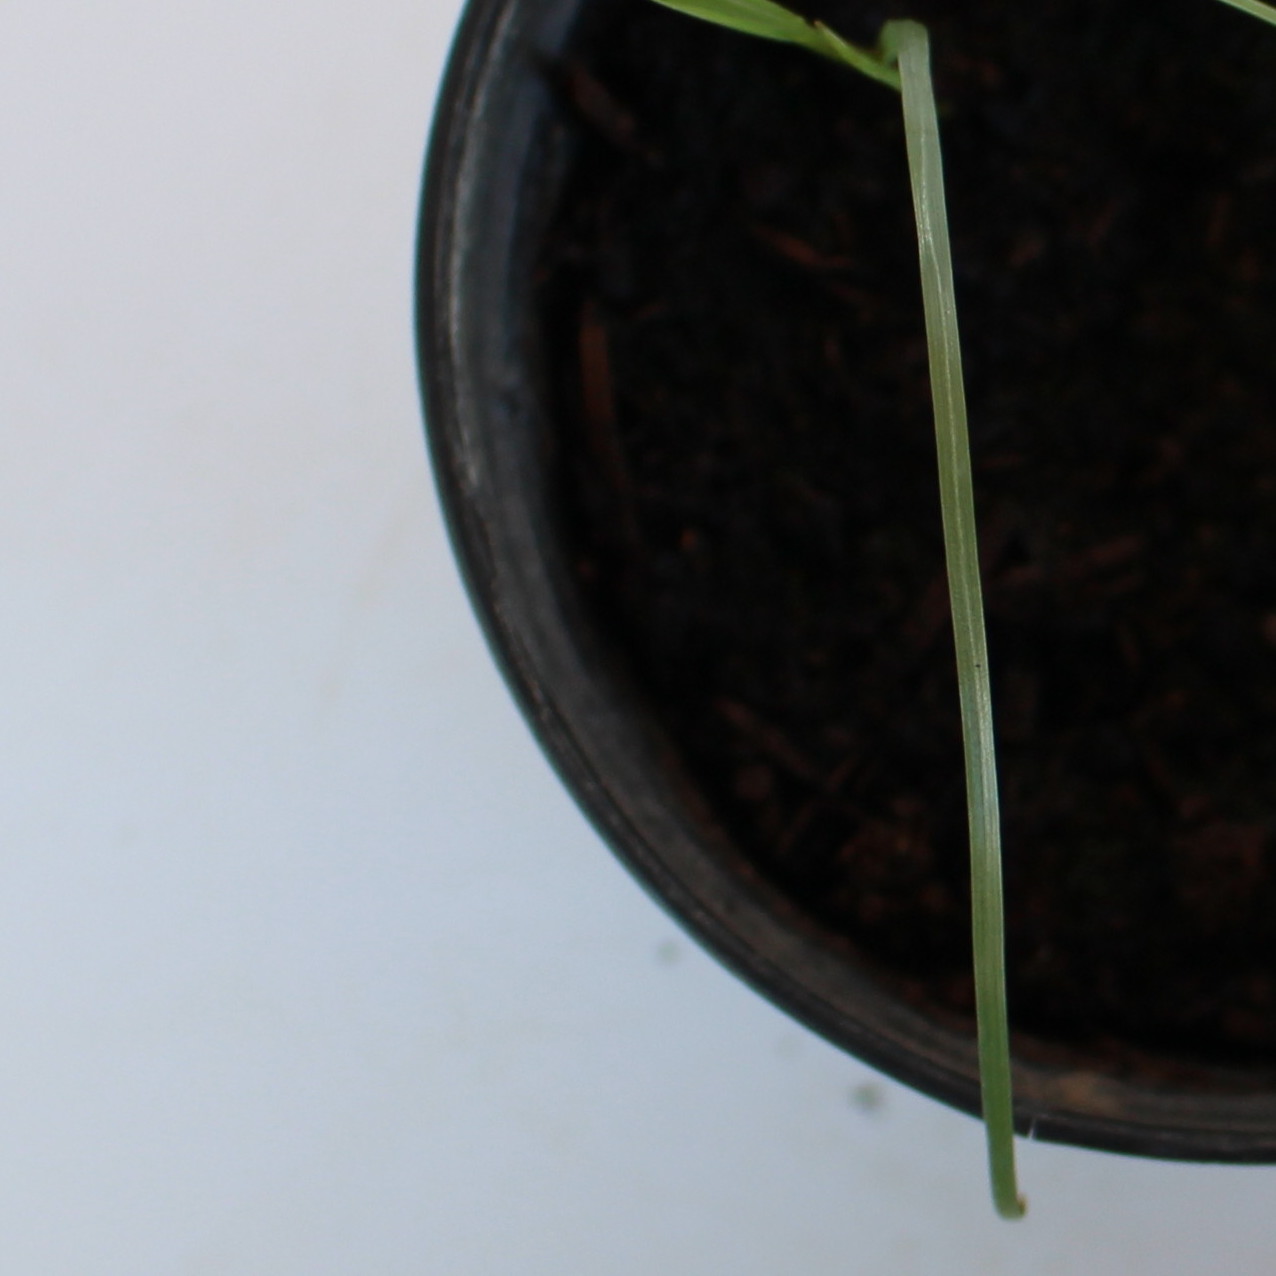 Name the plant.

Lolium multiflorum
